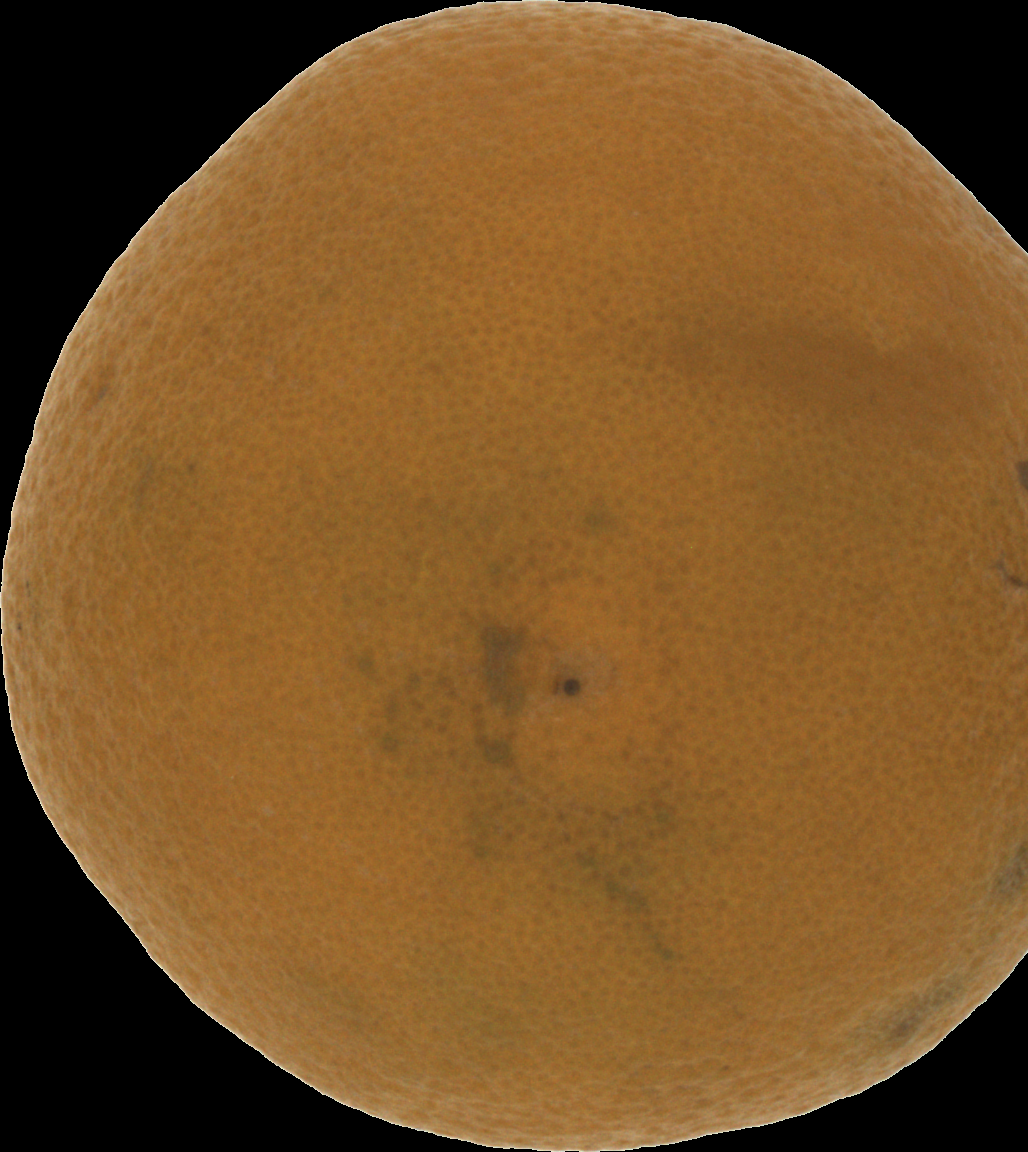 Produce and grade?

orange, bad
